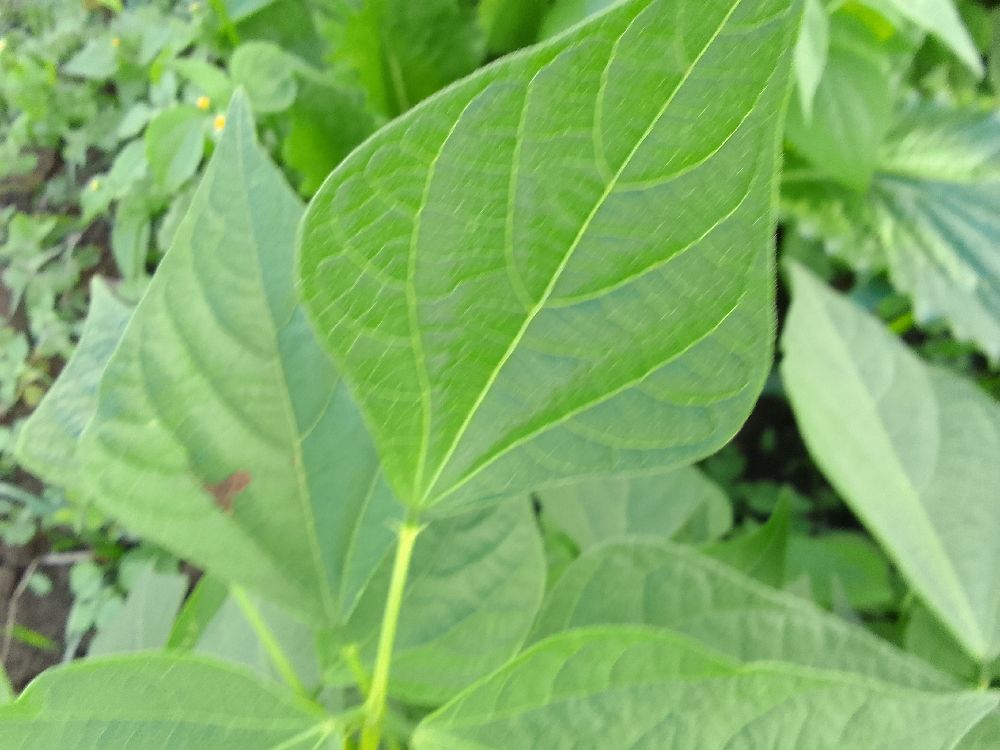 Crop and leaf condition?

common bean, healthy
